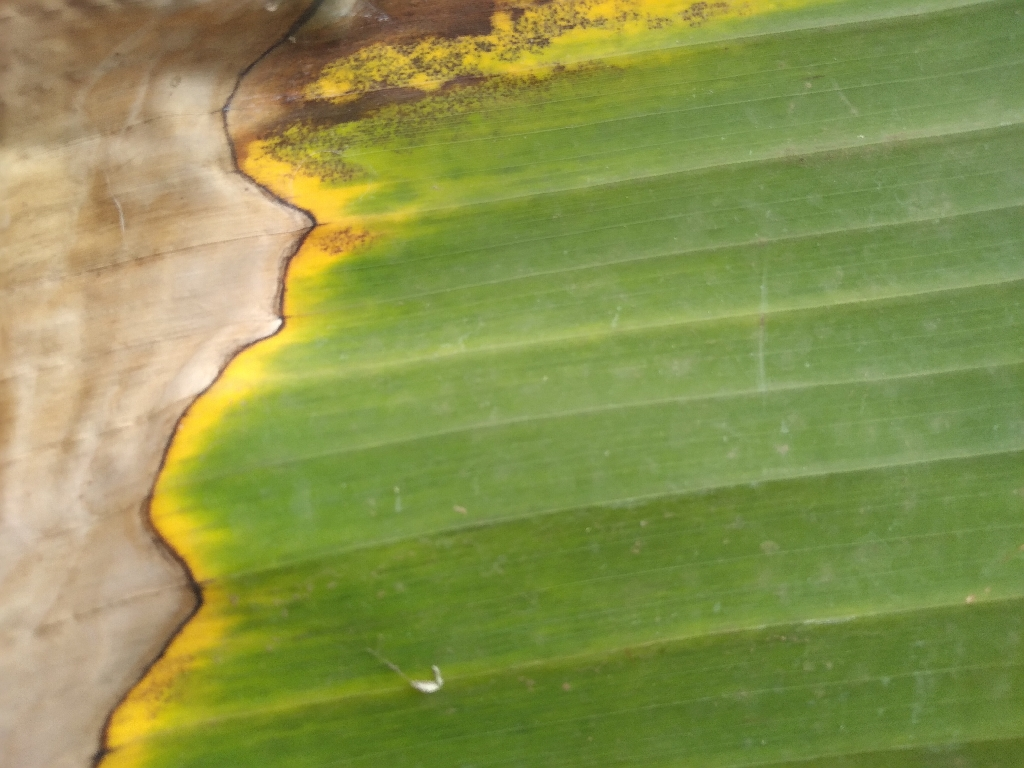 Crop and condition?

banana, black sigatoka
